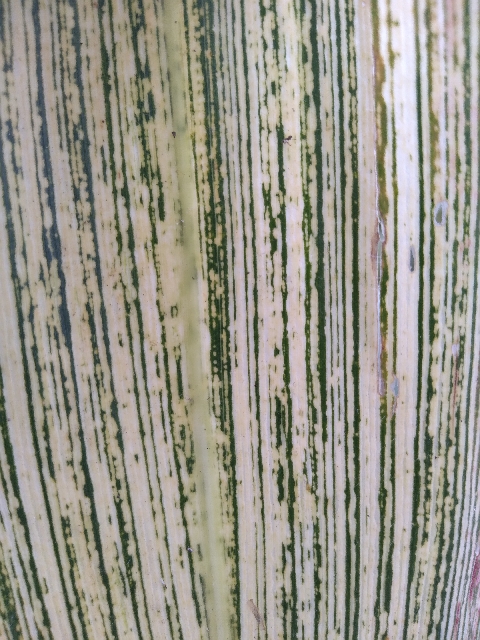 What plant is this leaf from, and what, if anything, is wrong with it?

maize, maize streak virus
